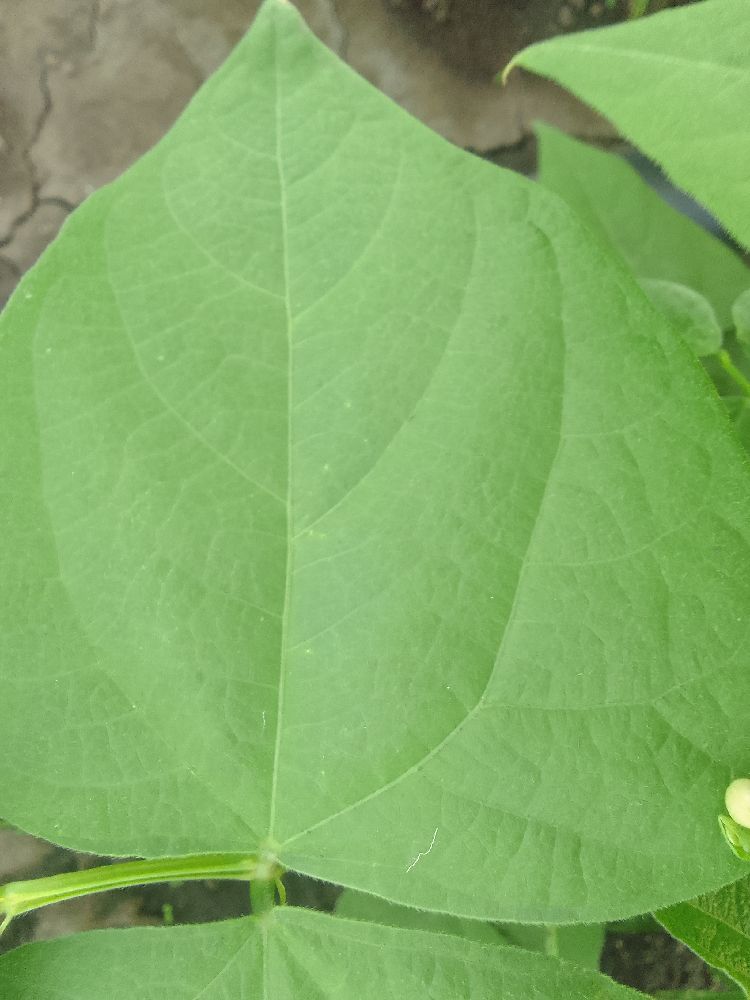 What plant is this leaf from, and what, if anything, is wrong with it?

common bean, healthy
